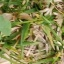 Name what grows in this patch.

unstructured weed
